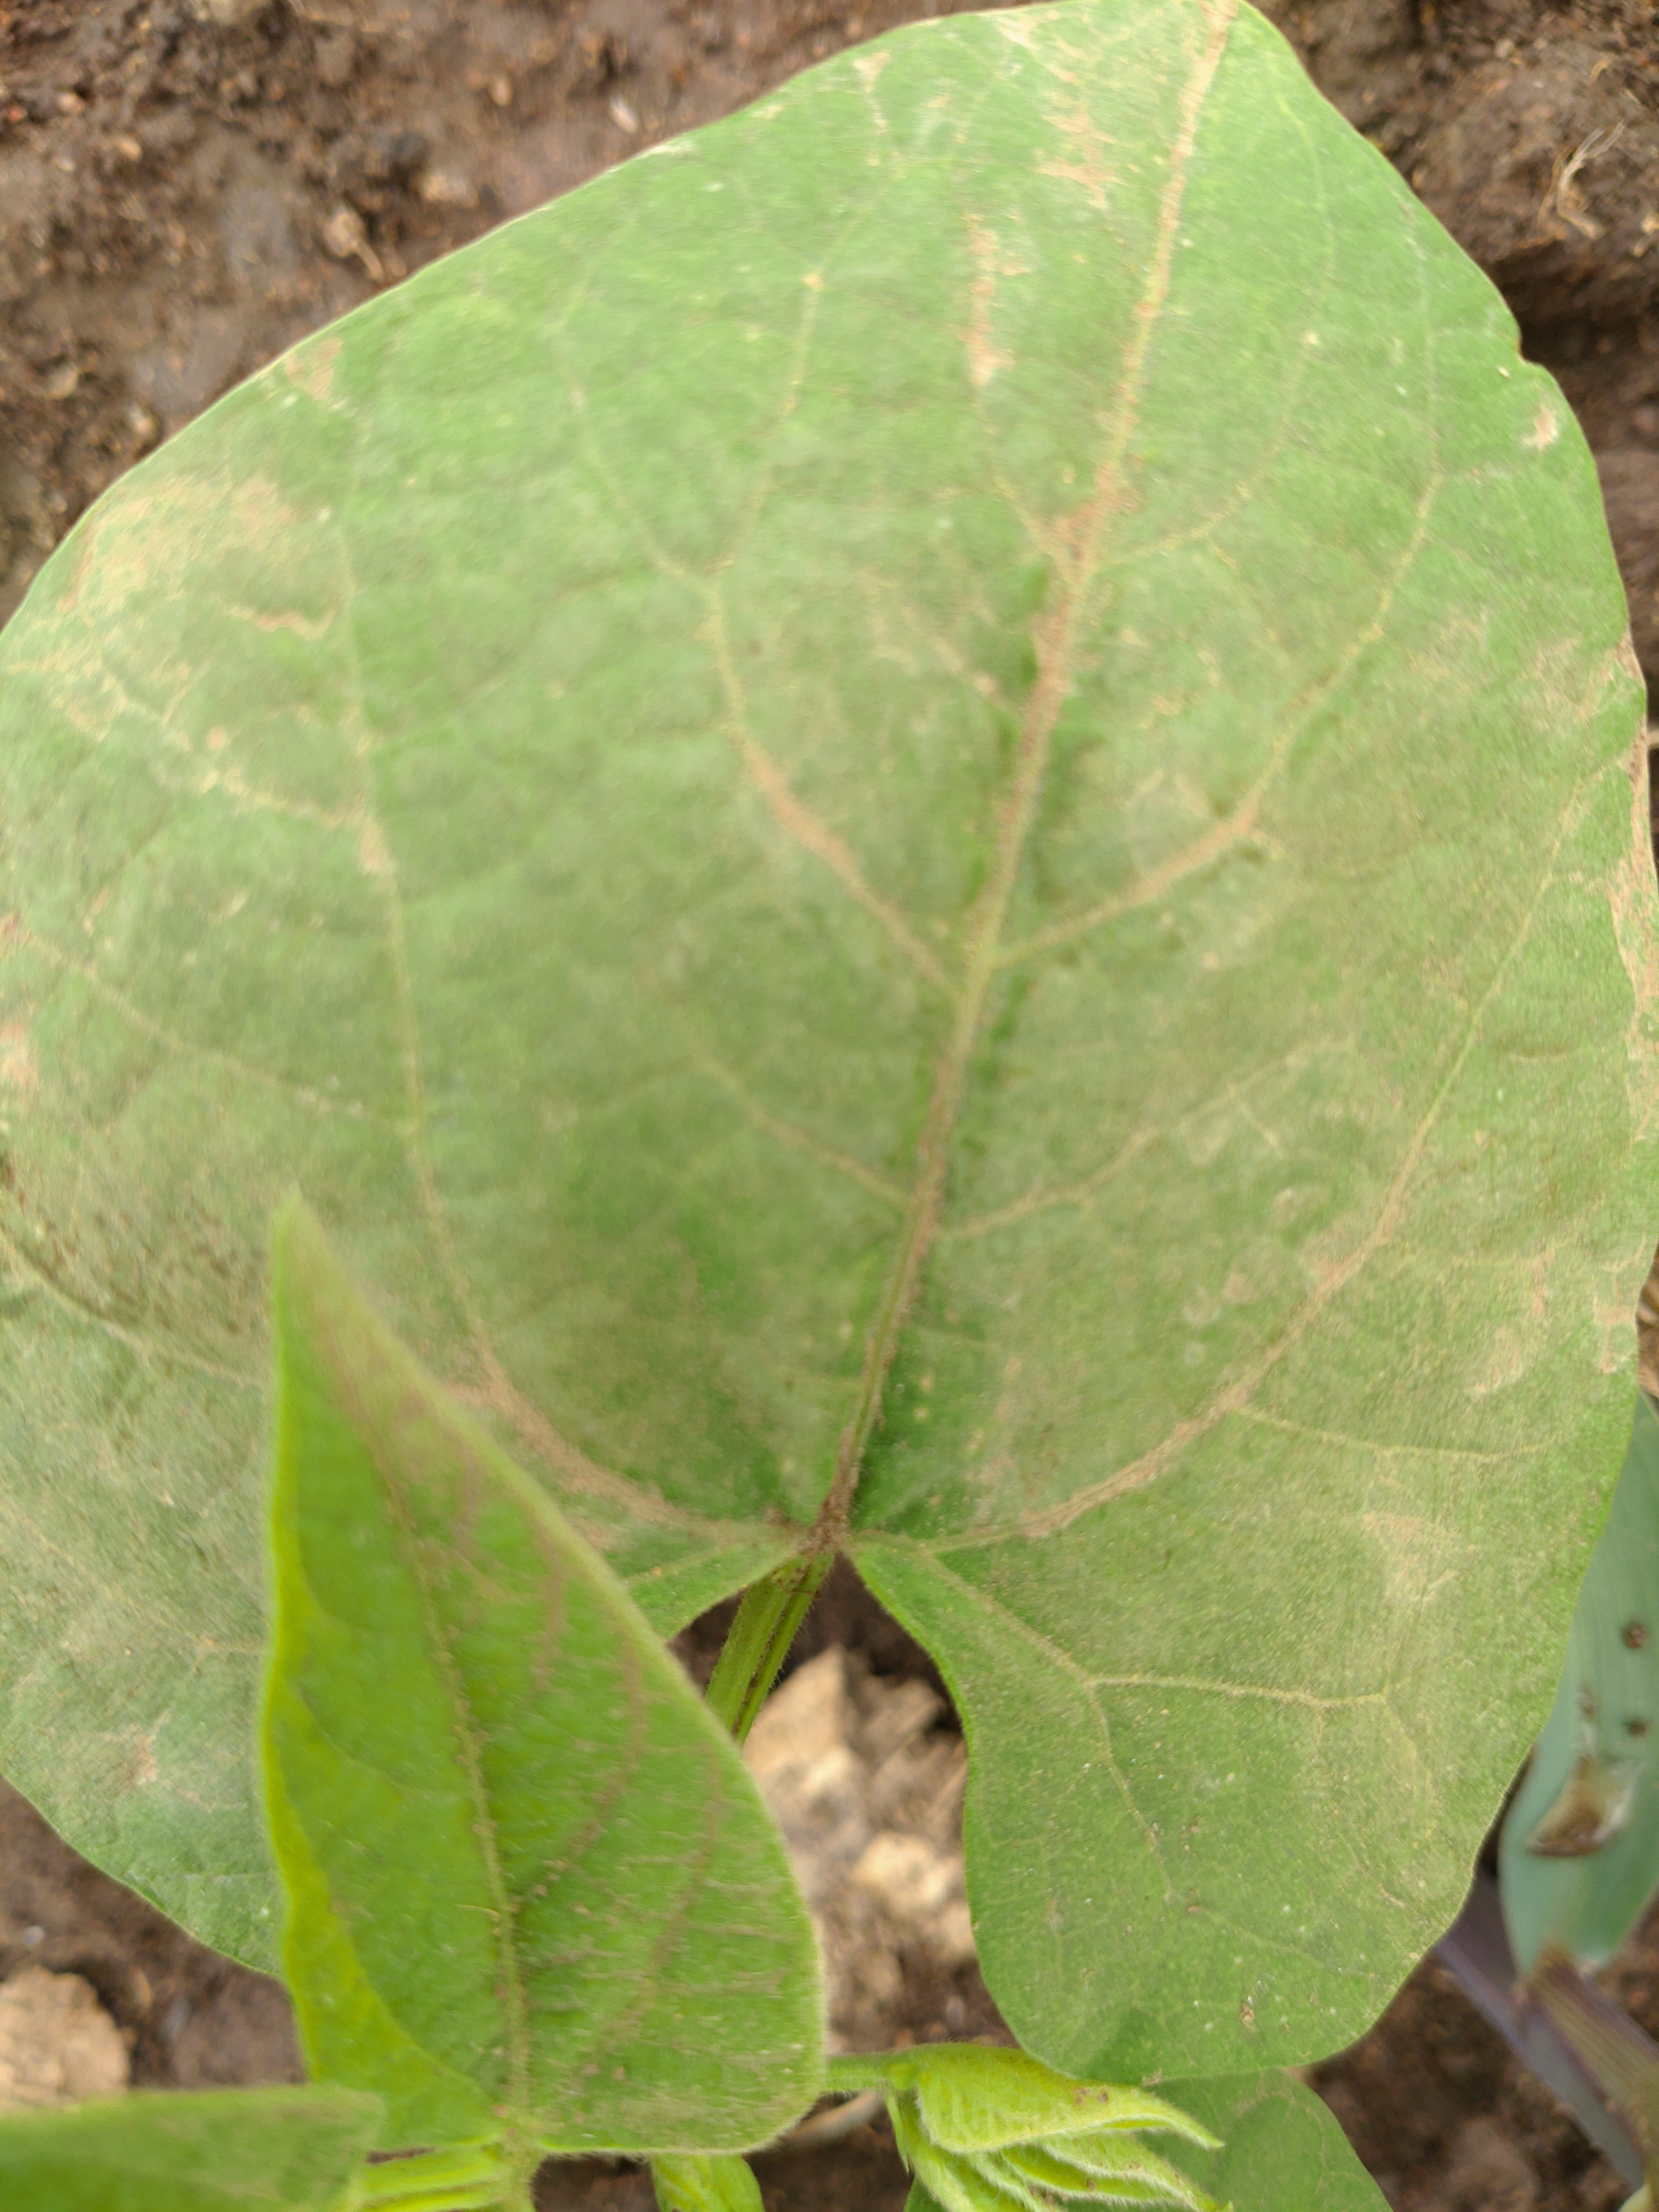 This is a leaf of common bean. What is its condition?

healthy
